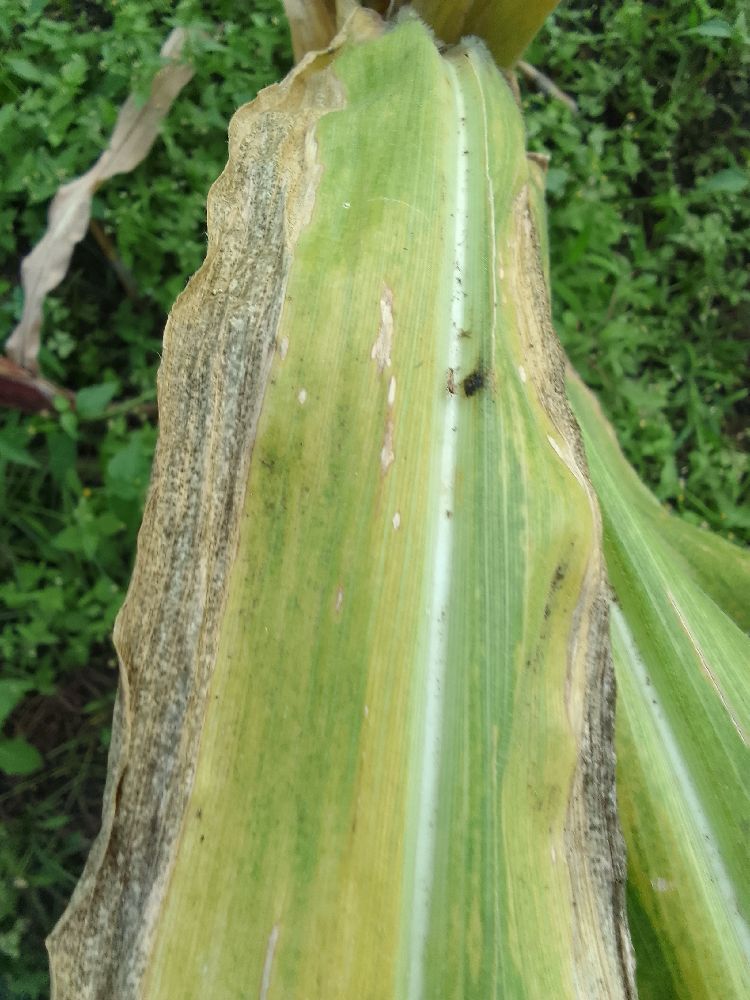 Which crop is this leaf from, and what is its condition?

maize, maize lethal necrosis
